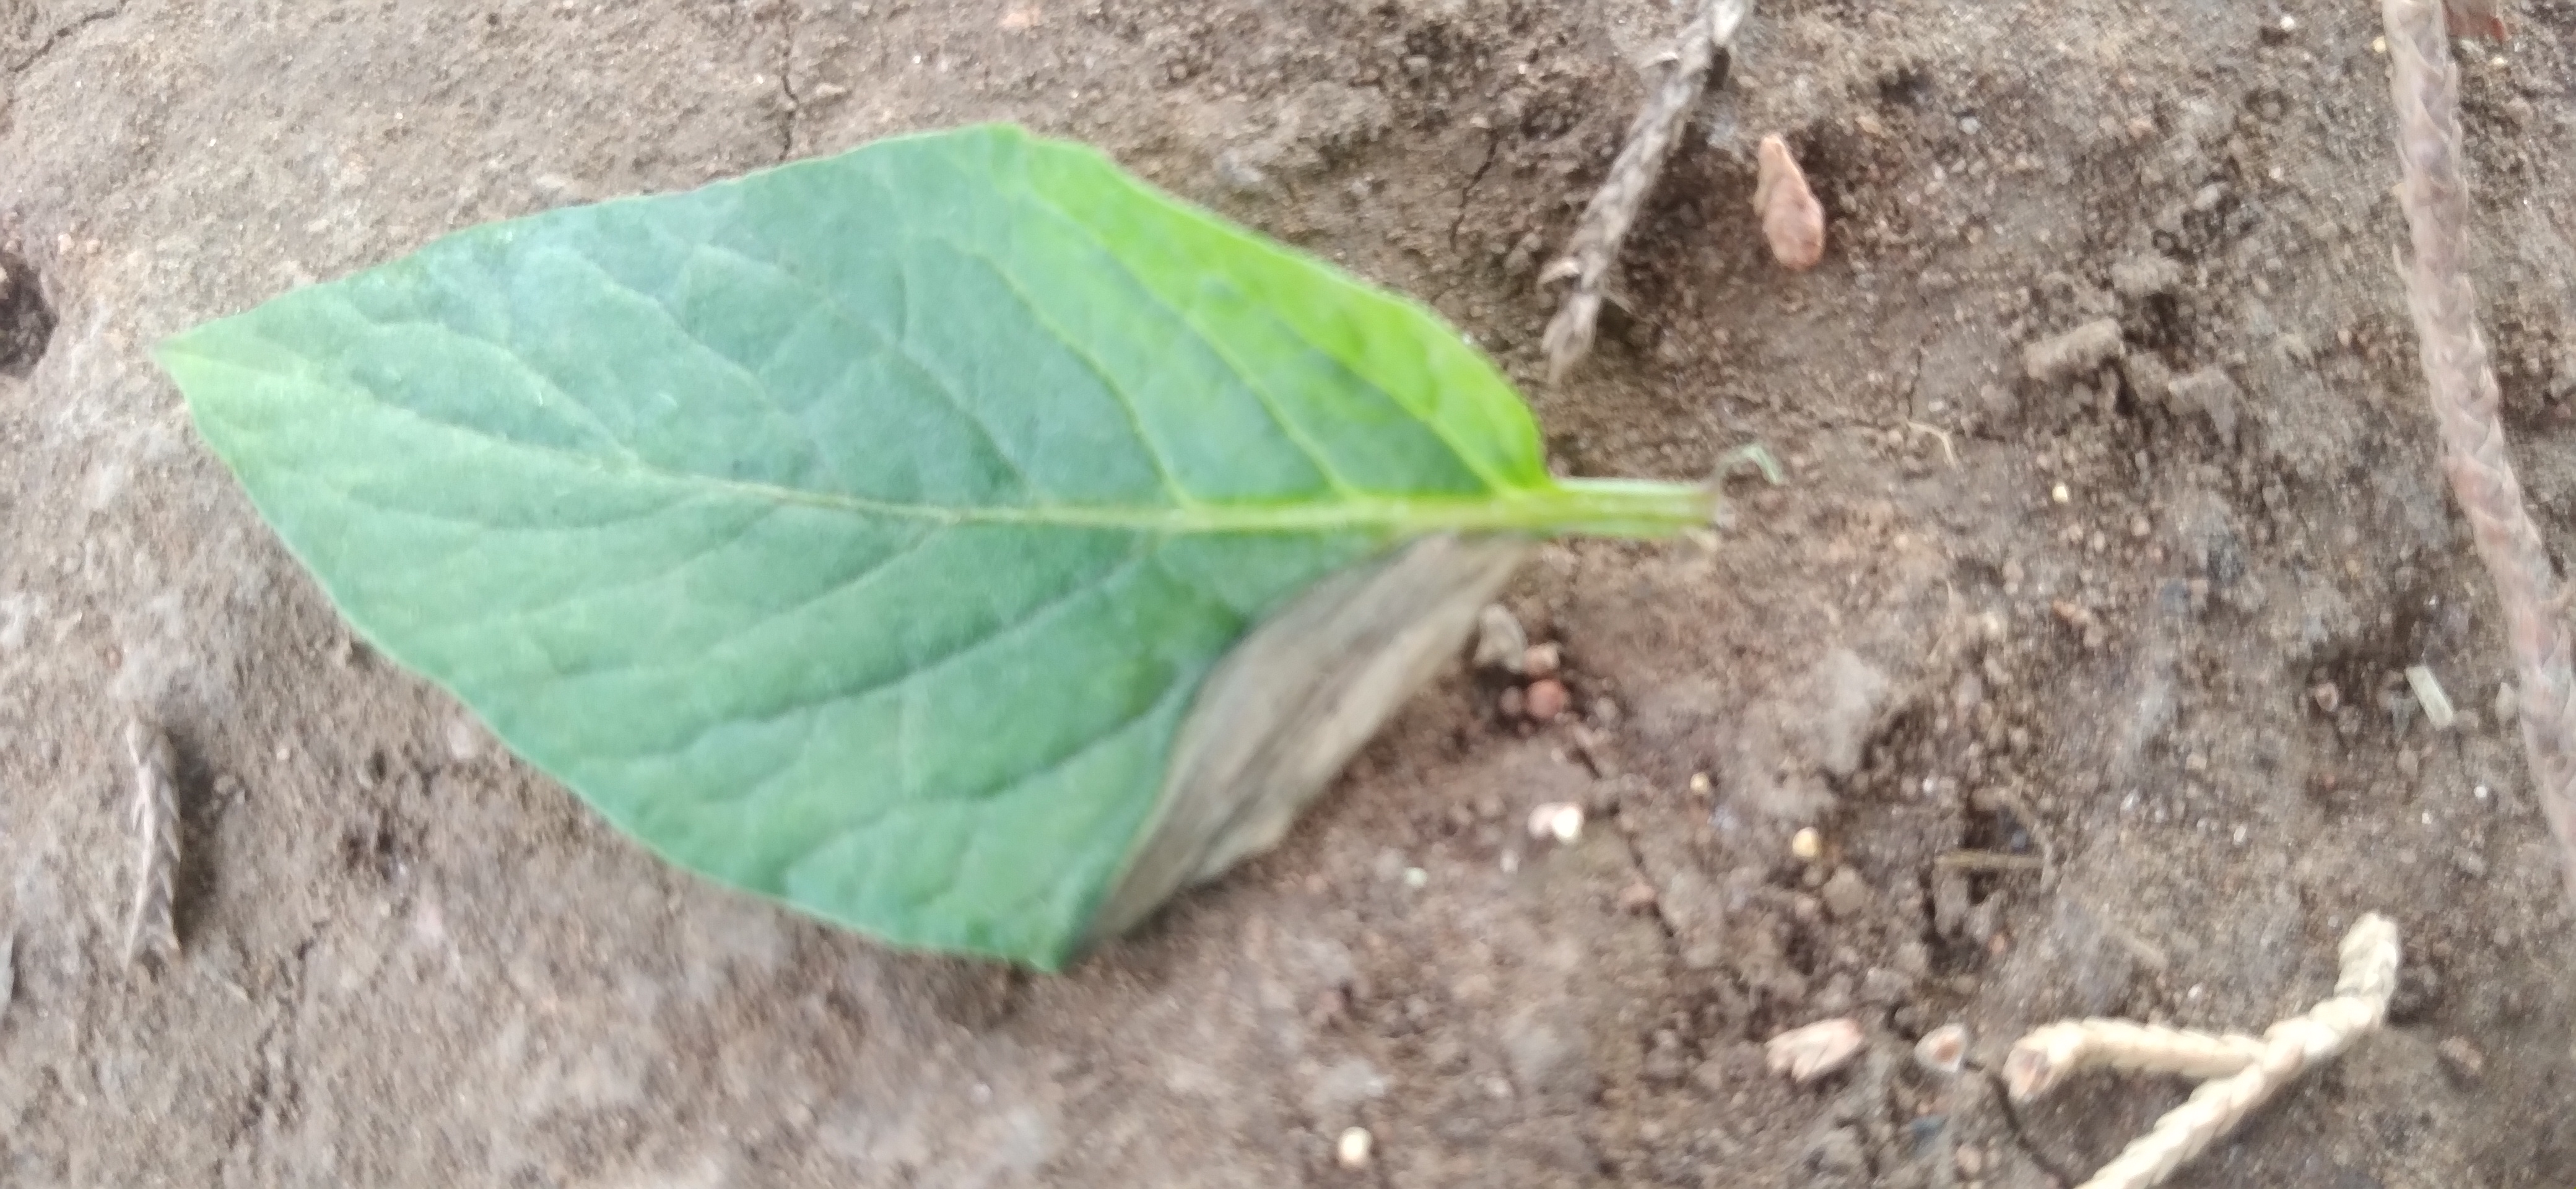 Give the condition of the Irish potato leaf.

early blight
